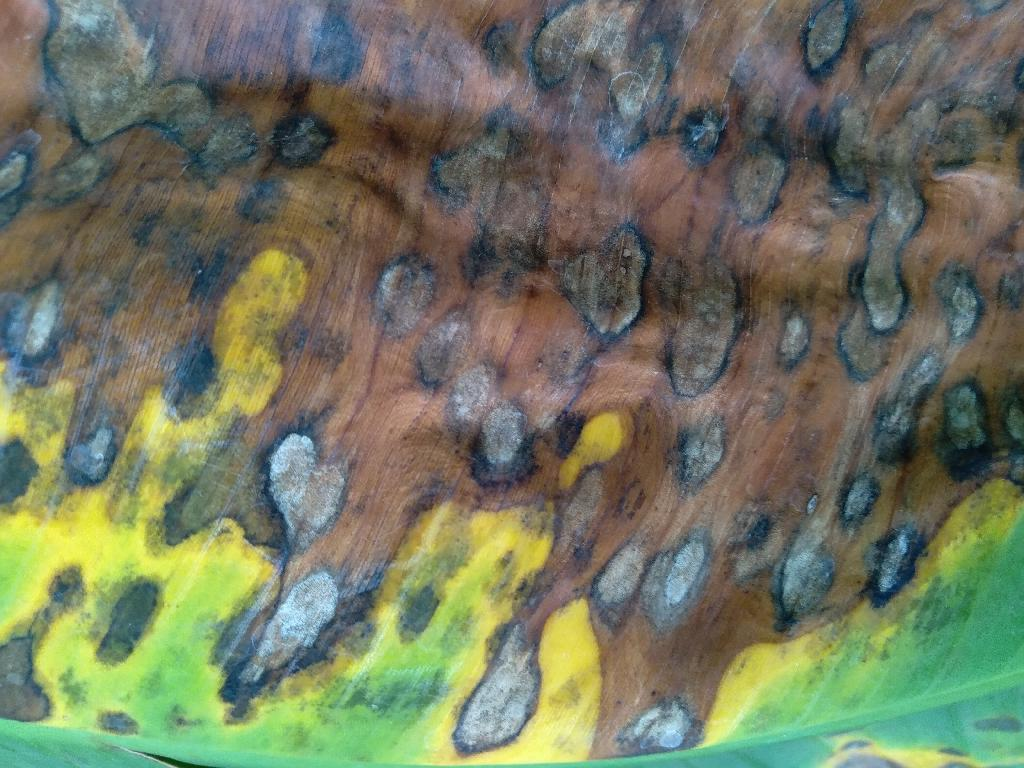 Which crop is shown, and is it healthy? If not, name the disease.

banana, black sigatoka
